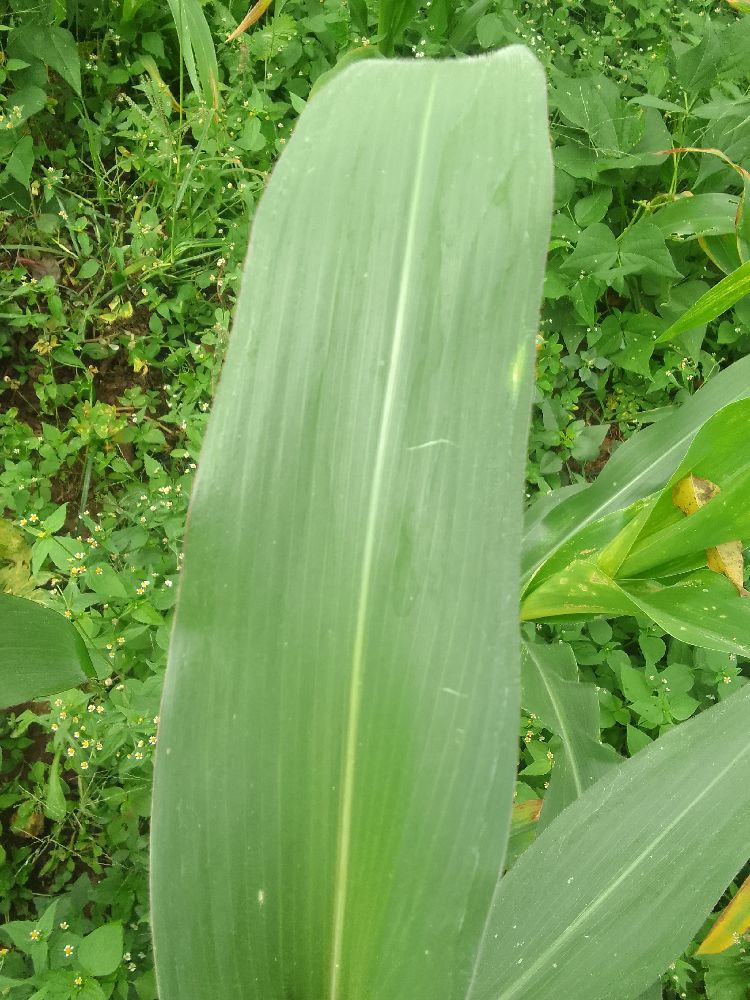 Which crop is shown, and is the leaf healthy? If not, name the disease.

maize, healthy
